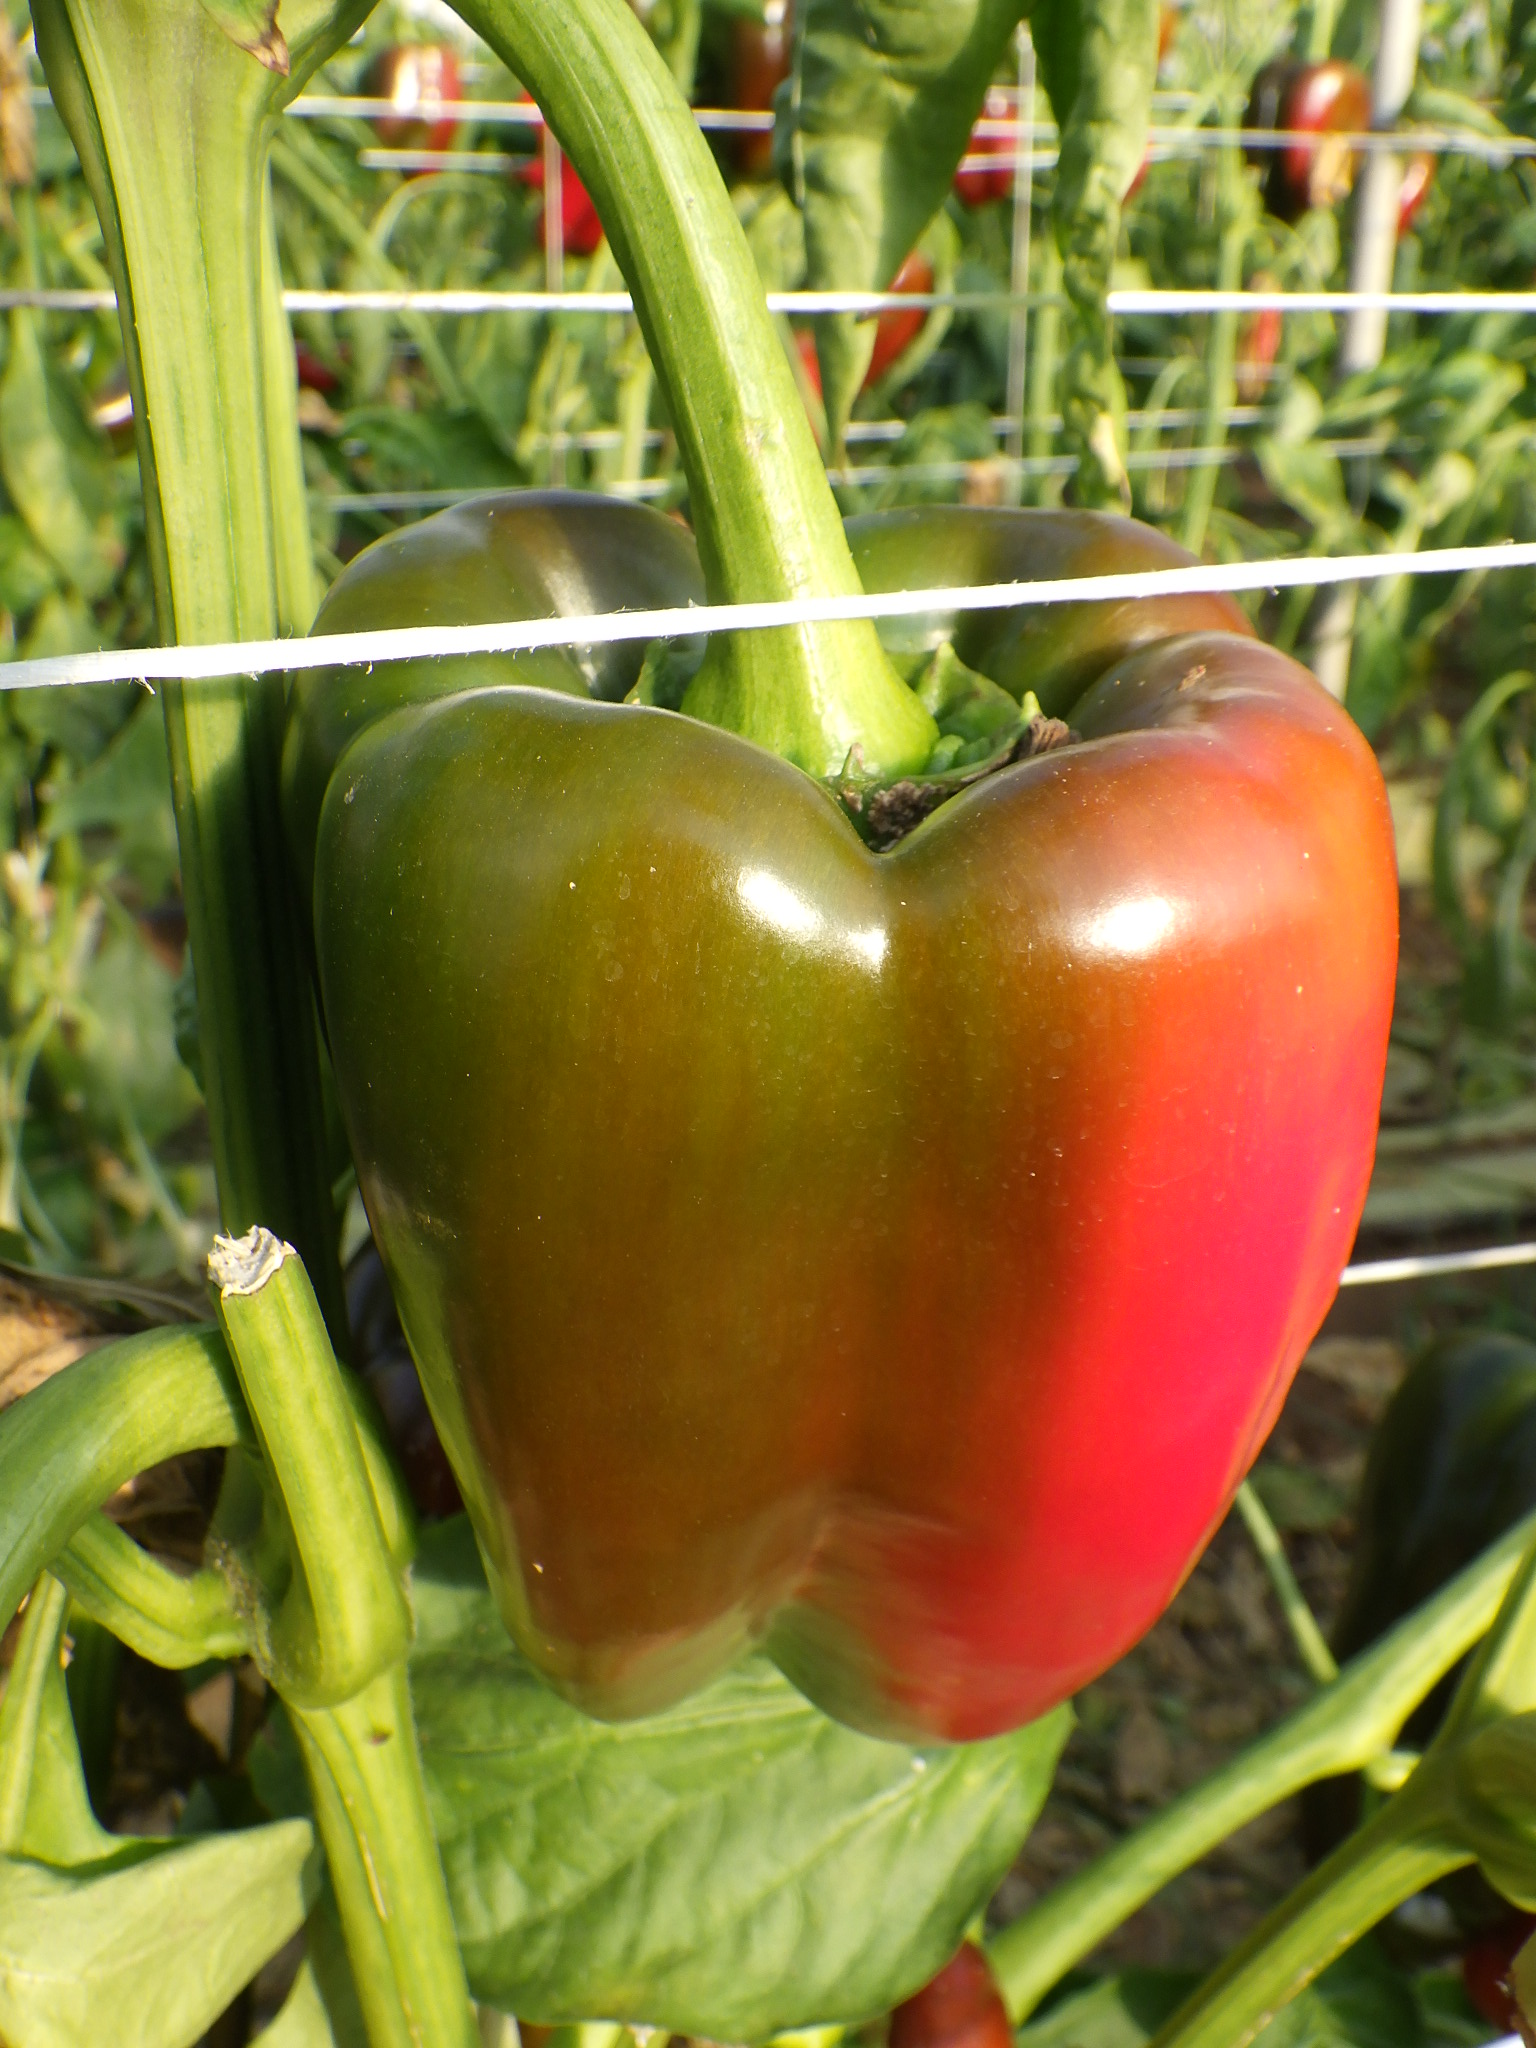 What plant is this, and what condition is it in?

bell pepper, healthy
